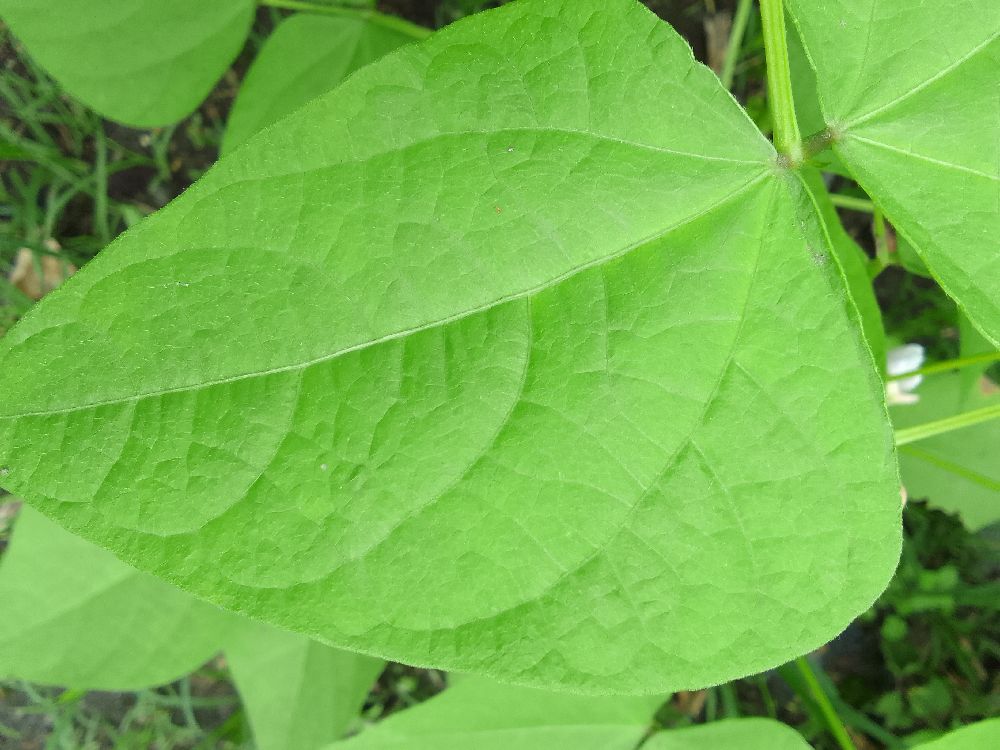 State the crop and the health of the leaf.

common bean, healthy
